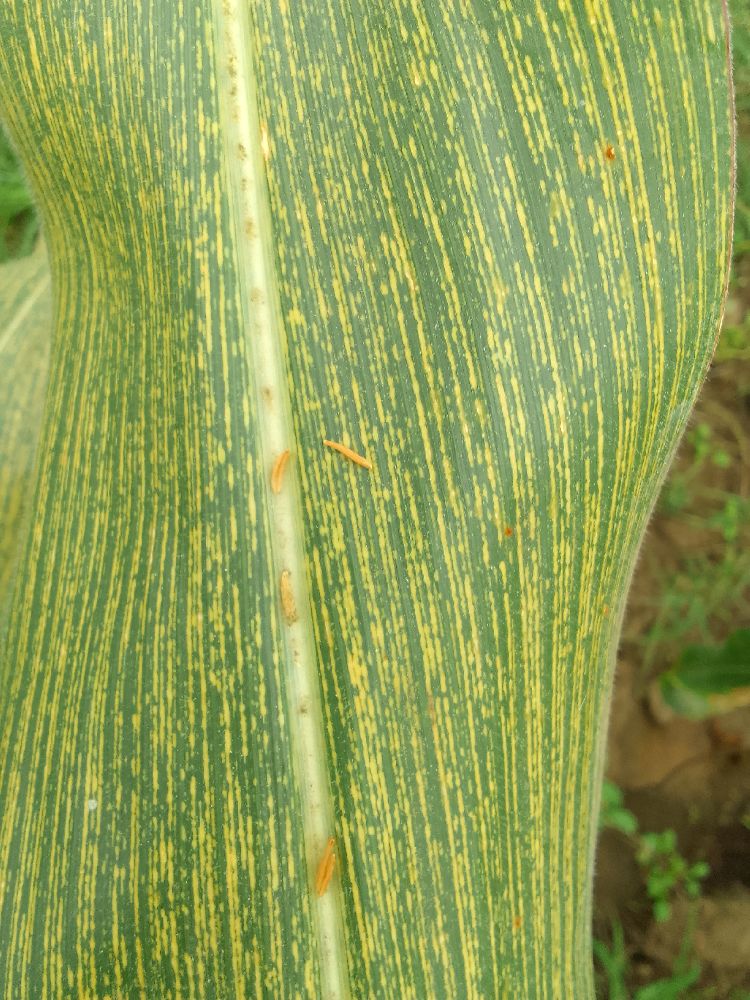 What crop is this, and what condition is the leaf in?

maize, maize streak virus
